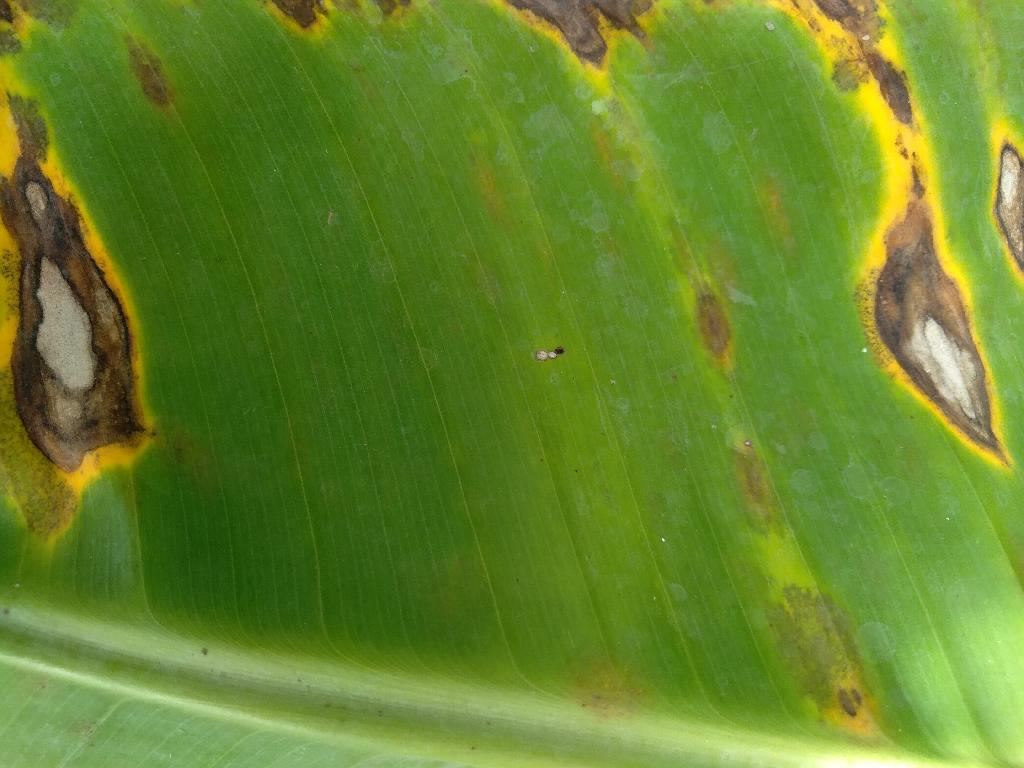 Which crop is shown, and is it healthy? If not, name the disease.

banana, black sigatoka
